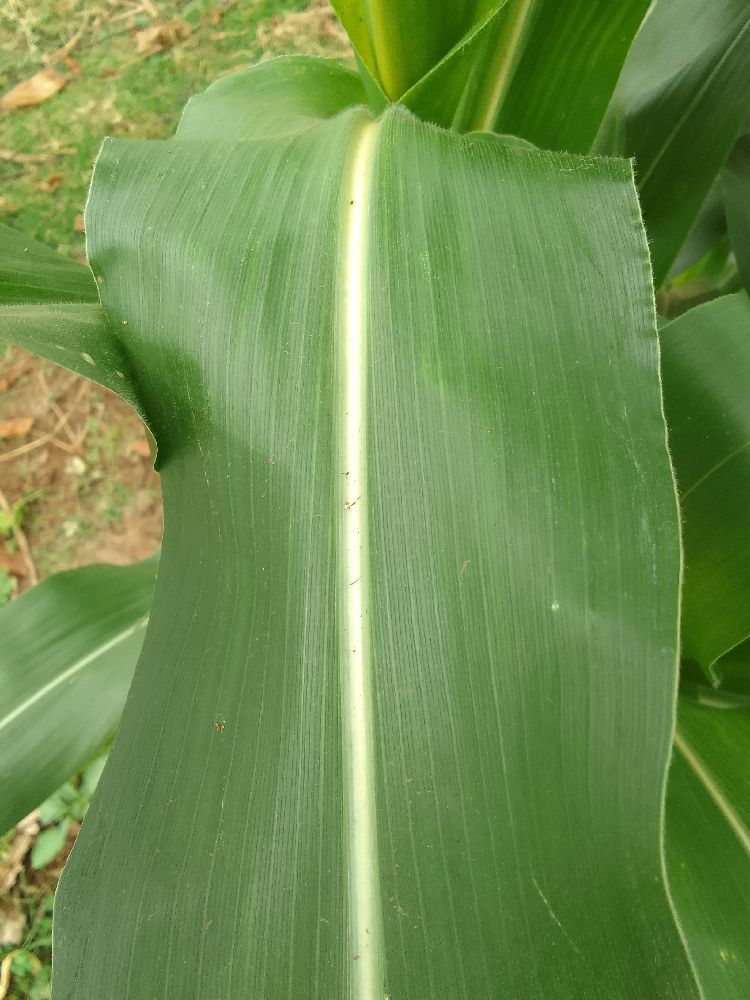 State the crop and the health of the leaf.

maize, healthy
